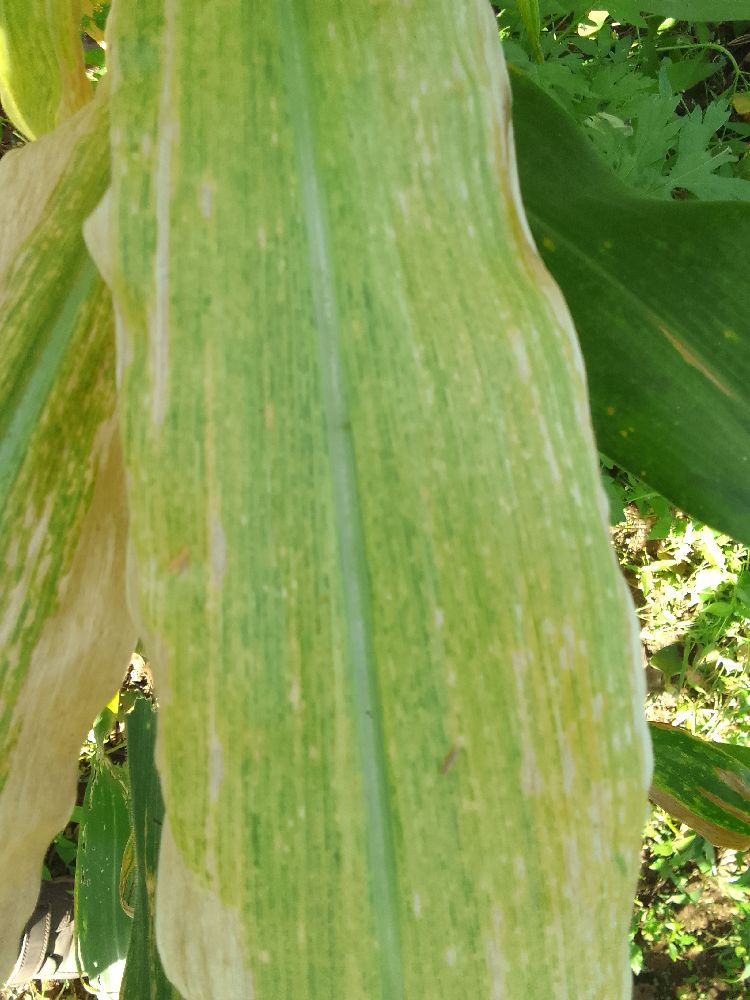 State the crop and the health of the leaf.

maize, maize lethal necrosis
